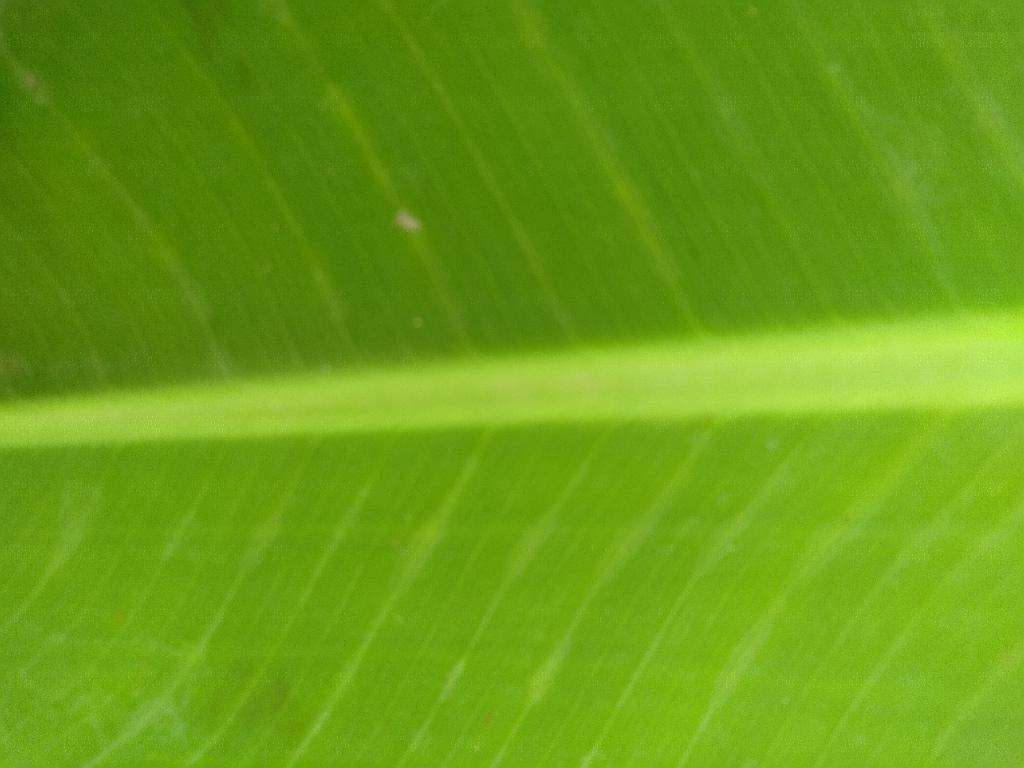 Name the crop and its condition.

banana, healthy
